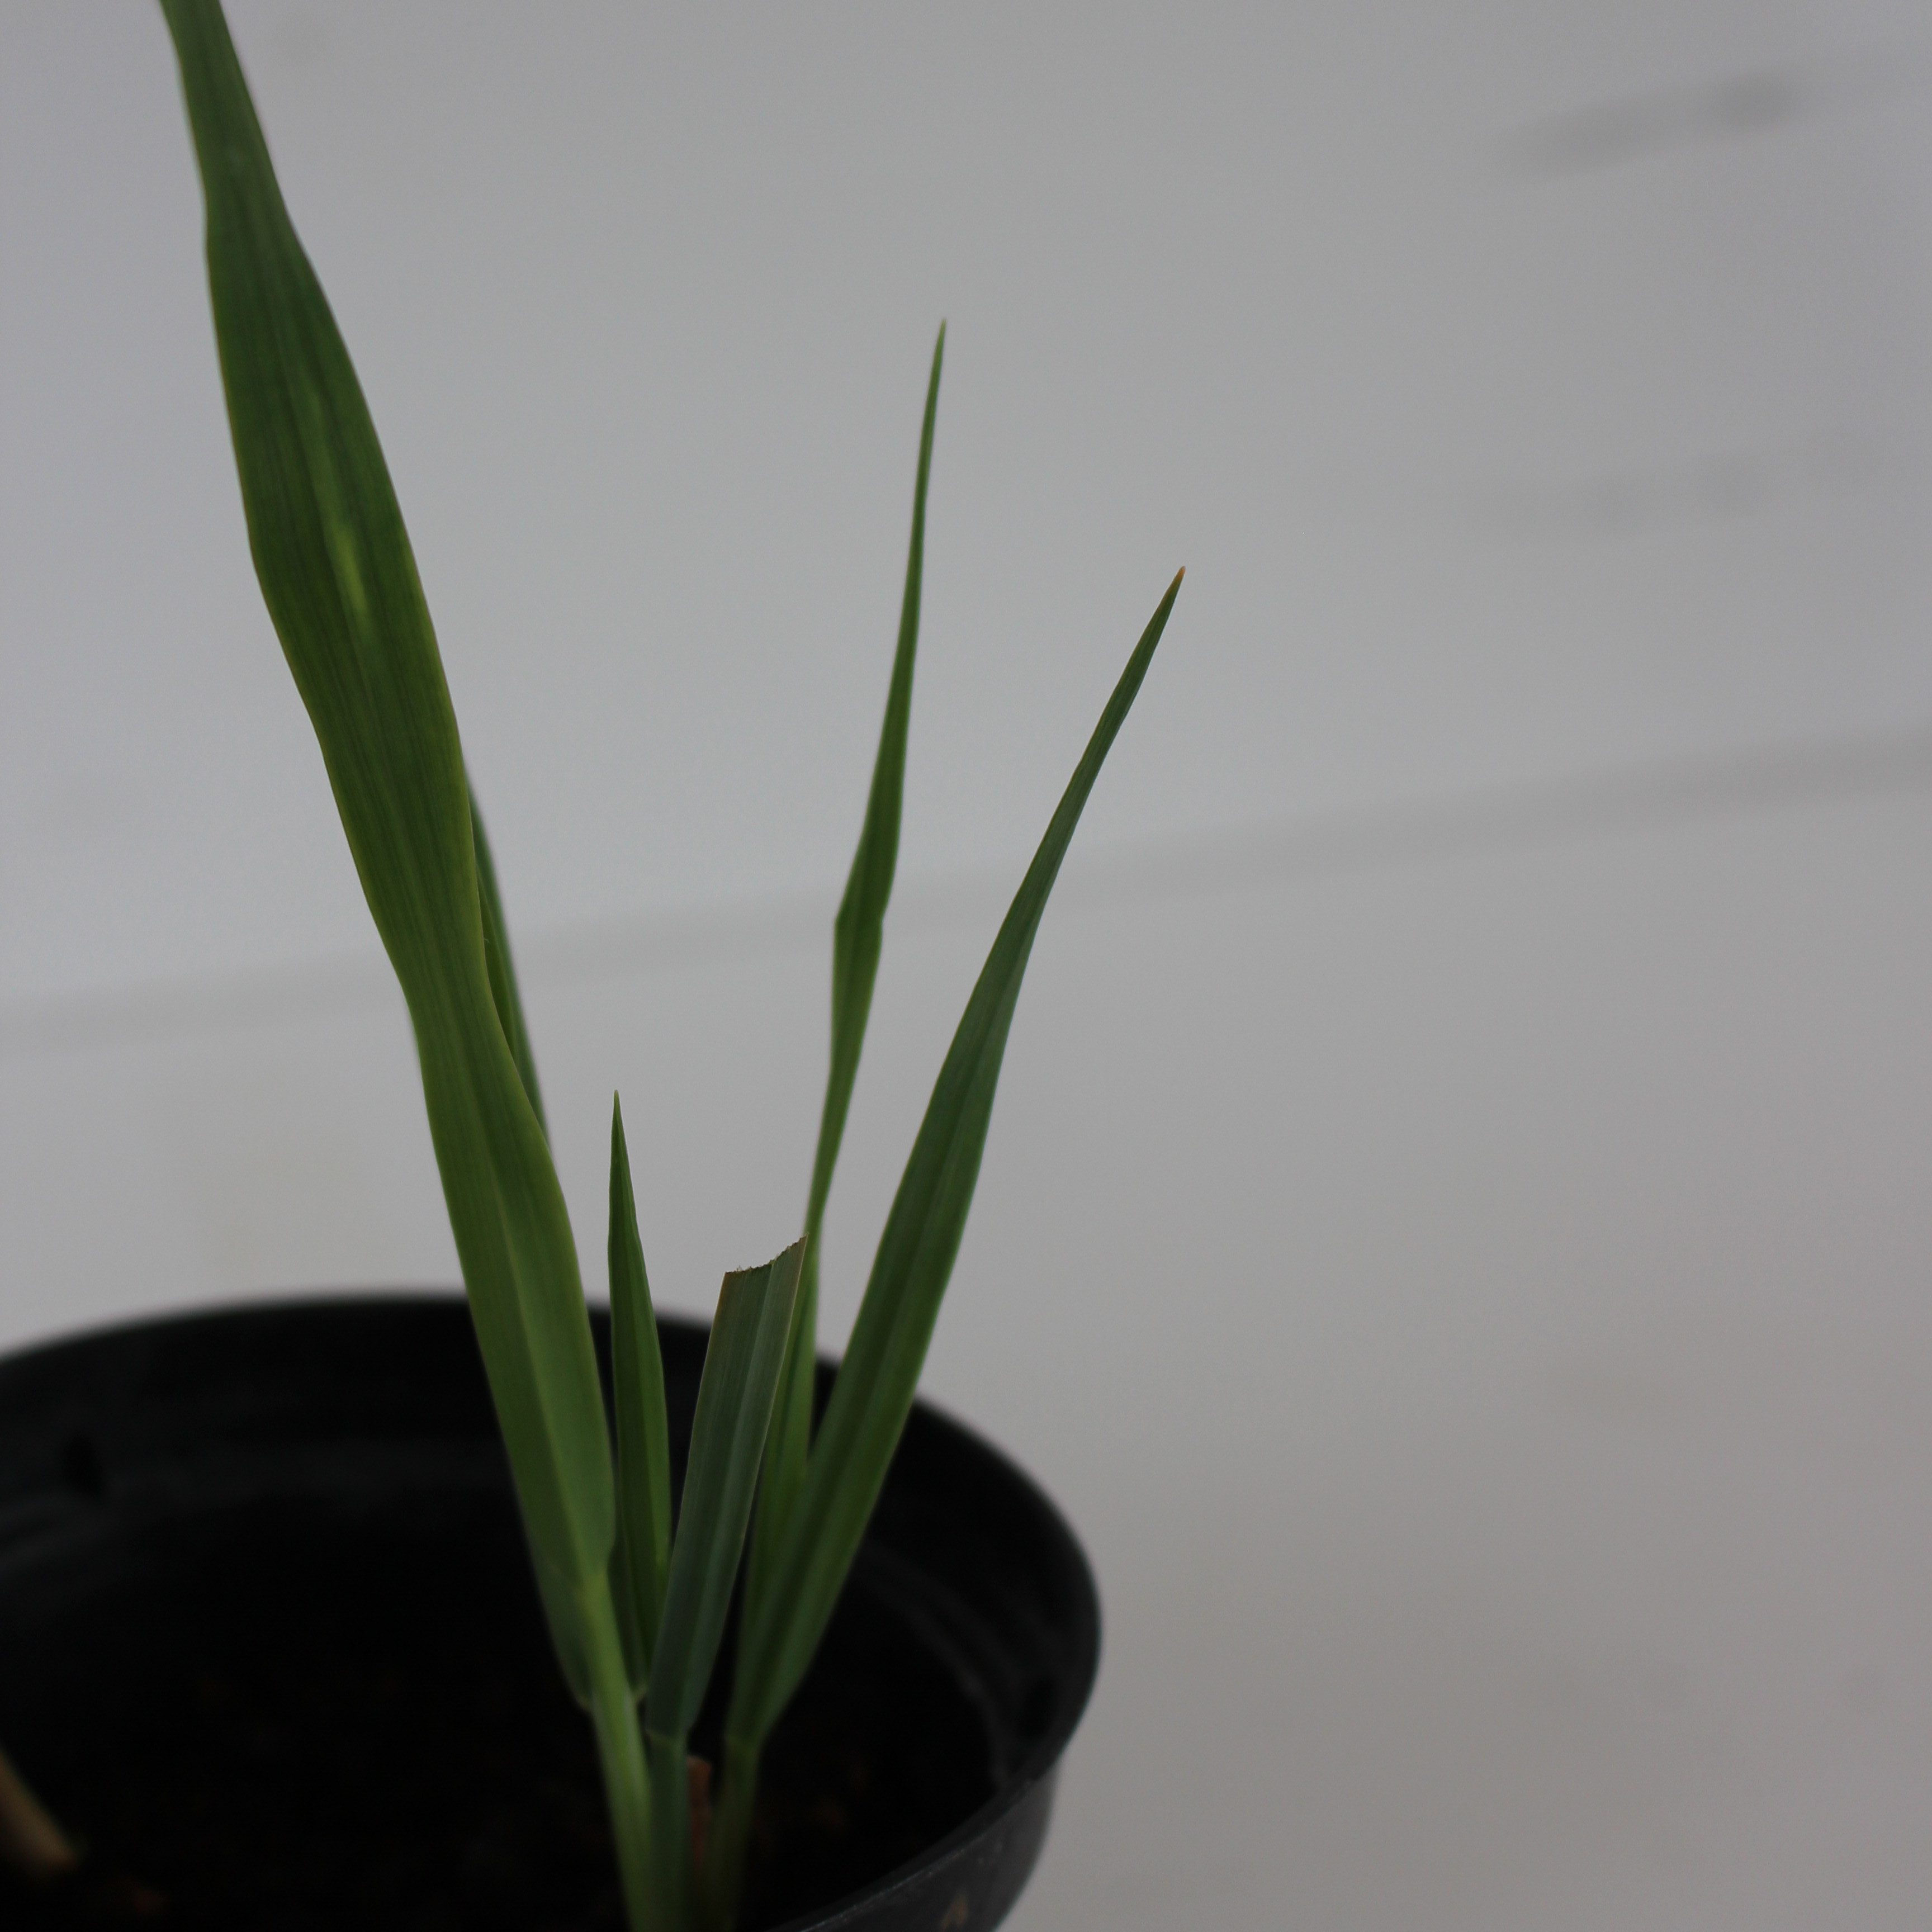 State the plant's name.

Avena sterilis
